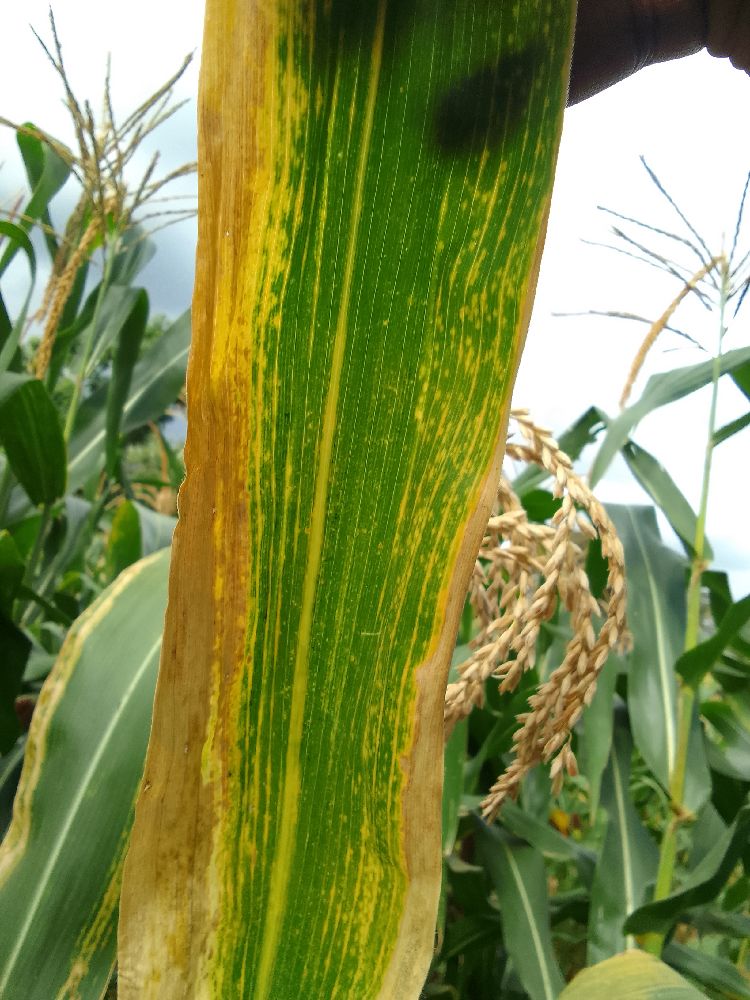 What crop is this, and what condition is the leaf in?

maize, maize lethal necrosis
